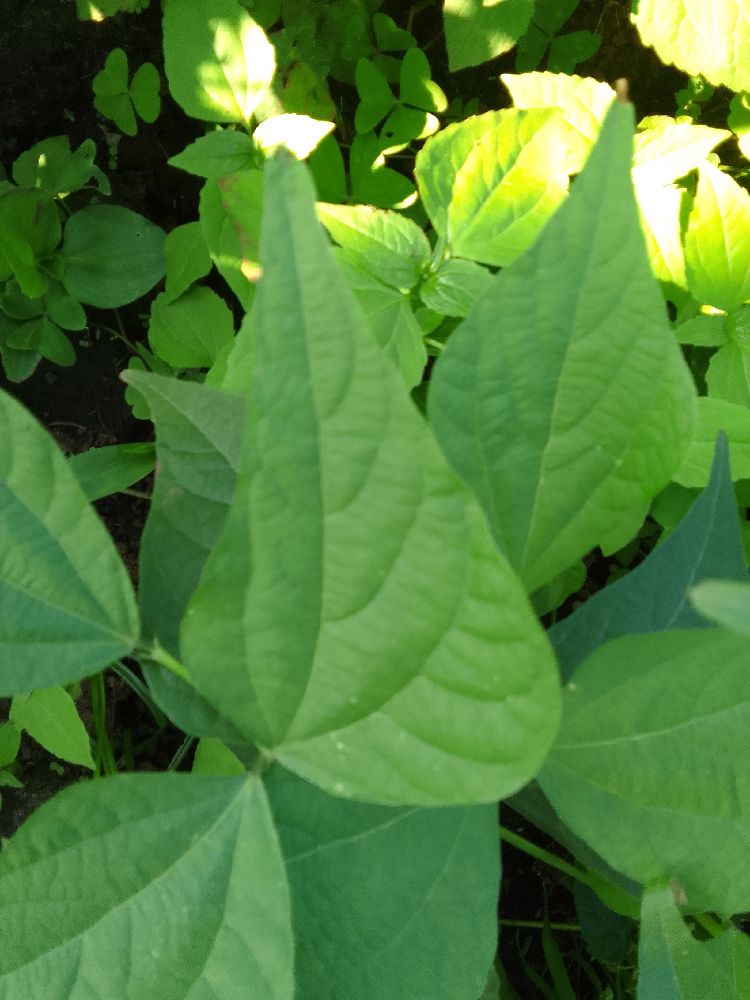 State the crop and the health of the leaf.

common bean, healthy
